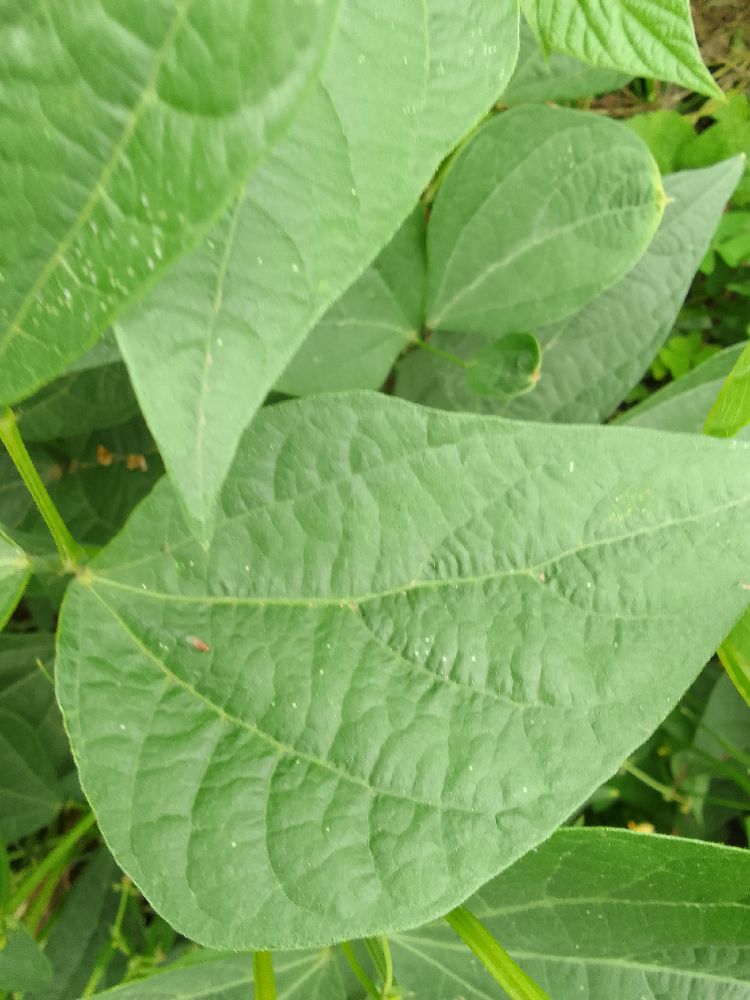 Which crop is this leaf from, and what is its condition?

common bean, healthy
